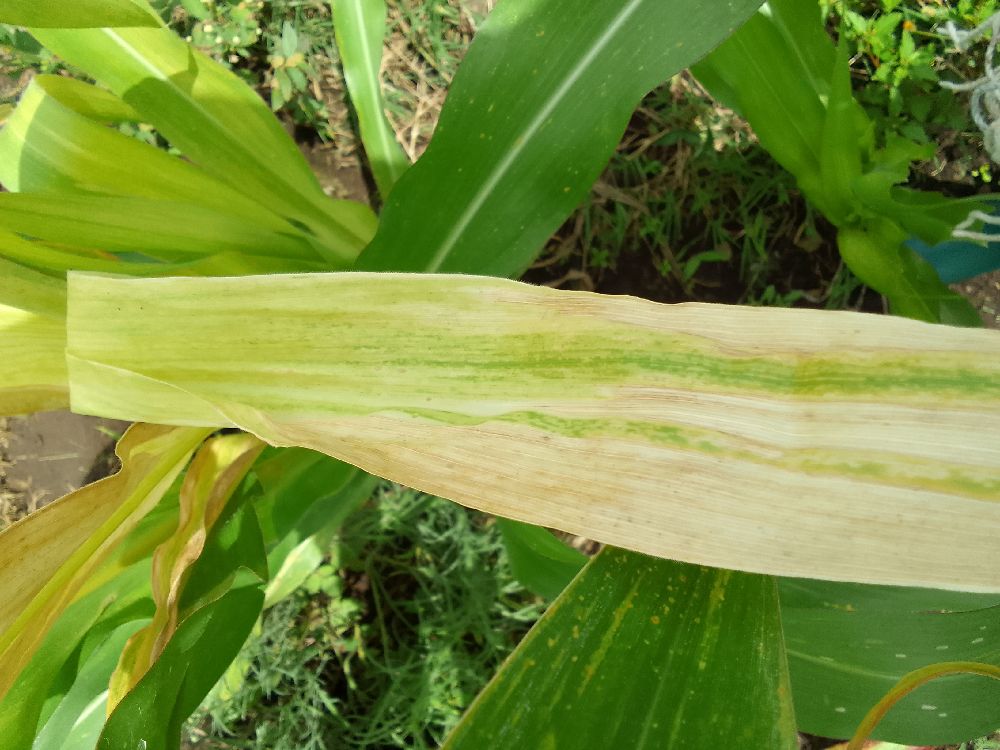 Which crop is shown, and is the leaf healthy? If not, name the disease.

maize, maize lethal necrosis
